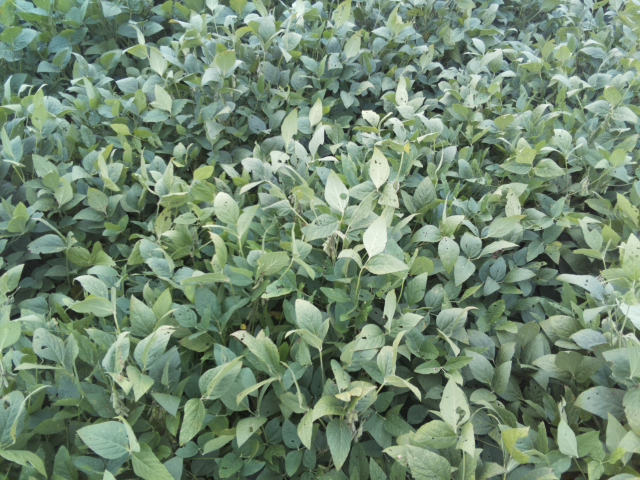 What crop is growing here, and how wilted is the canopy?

soybean, leaflets folding inward at secondary pulvinus with no turgor loss in leaflets or petioles
